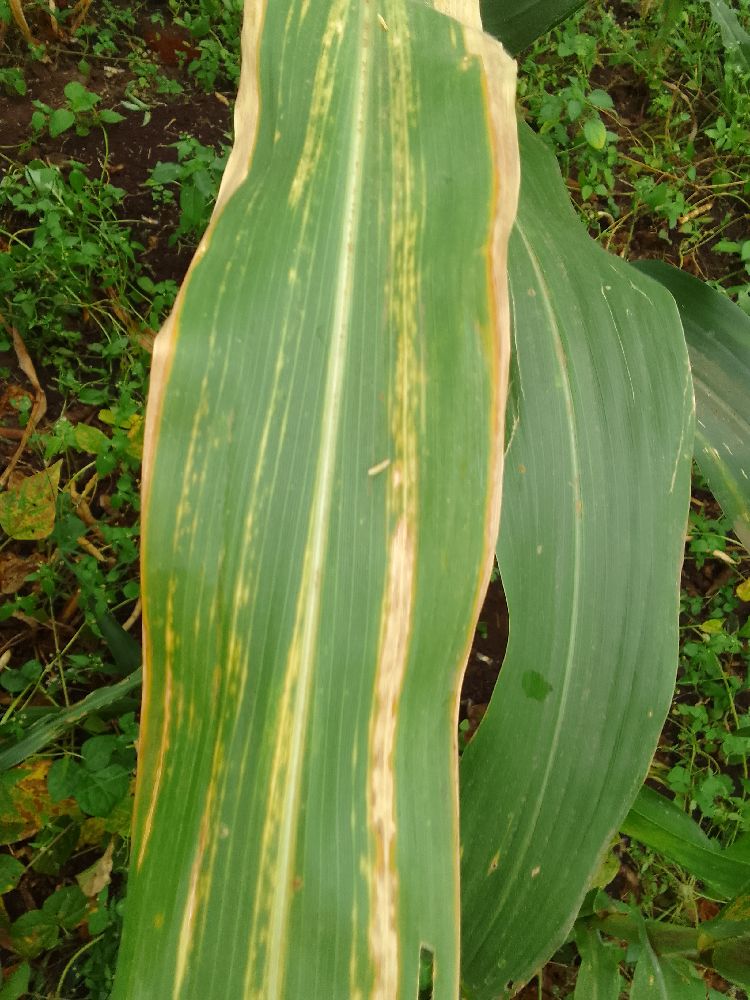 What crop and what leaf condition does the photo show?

maize, maize lethal necrosis
